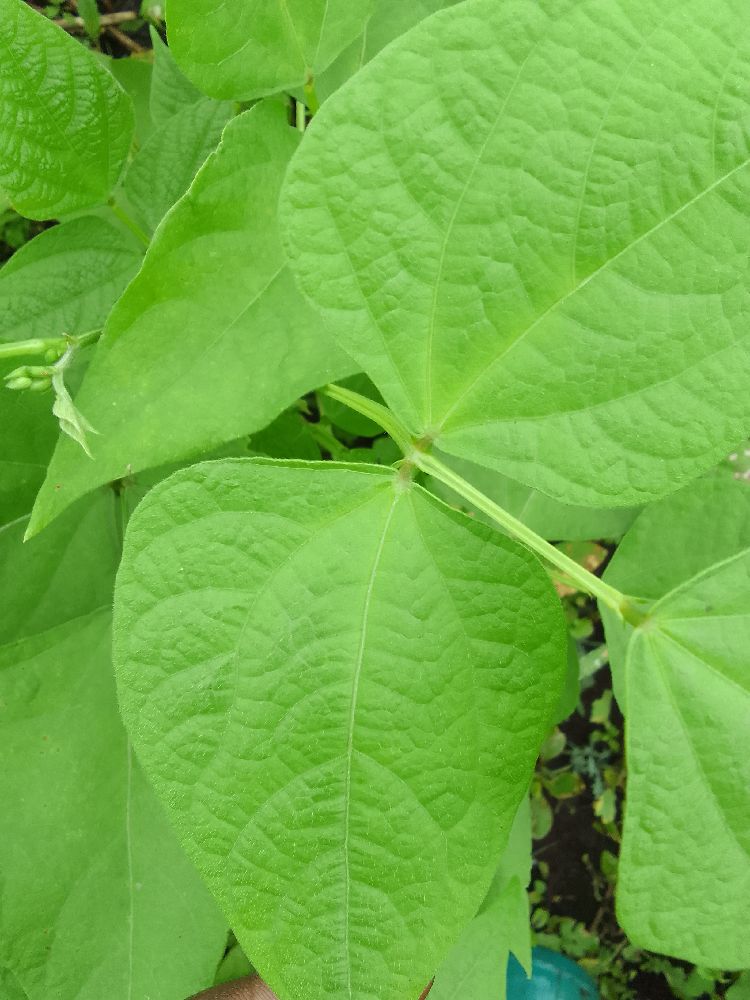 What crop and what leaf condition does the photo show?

common bean, healthy
